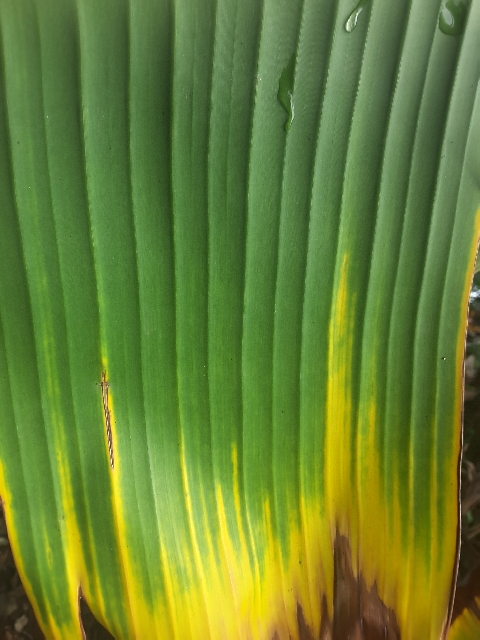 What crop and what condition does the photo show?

banana, fusarium wilt race 1
